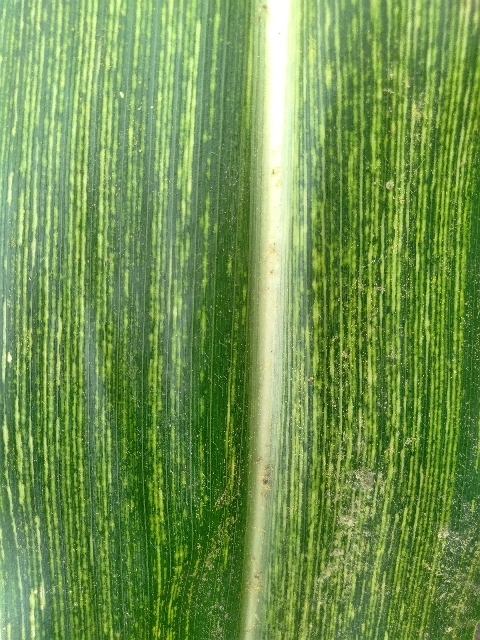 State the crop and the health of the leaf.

maize, maize streak virus
